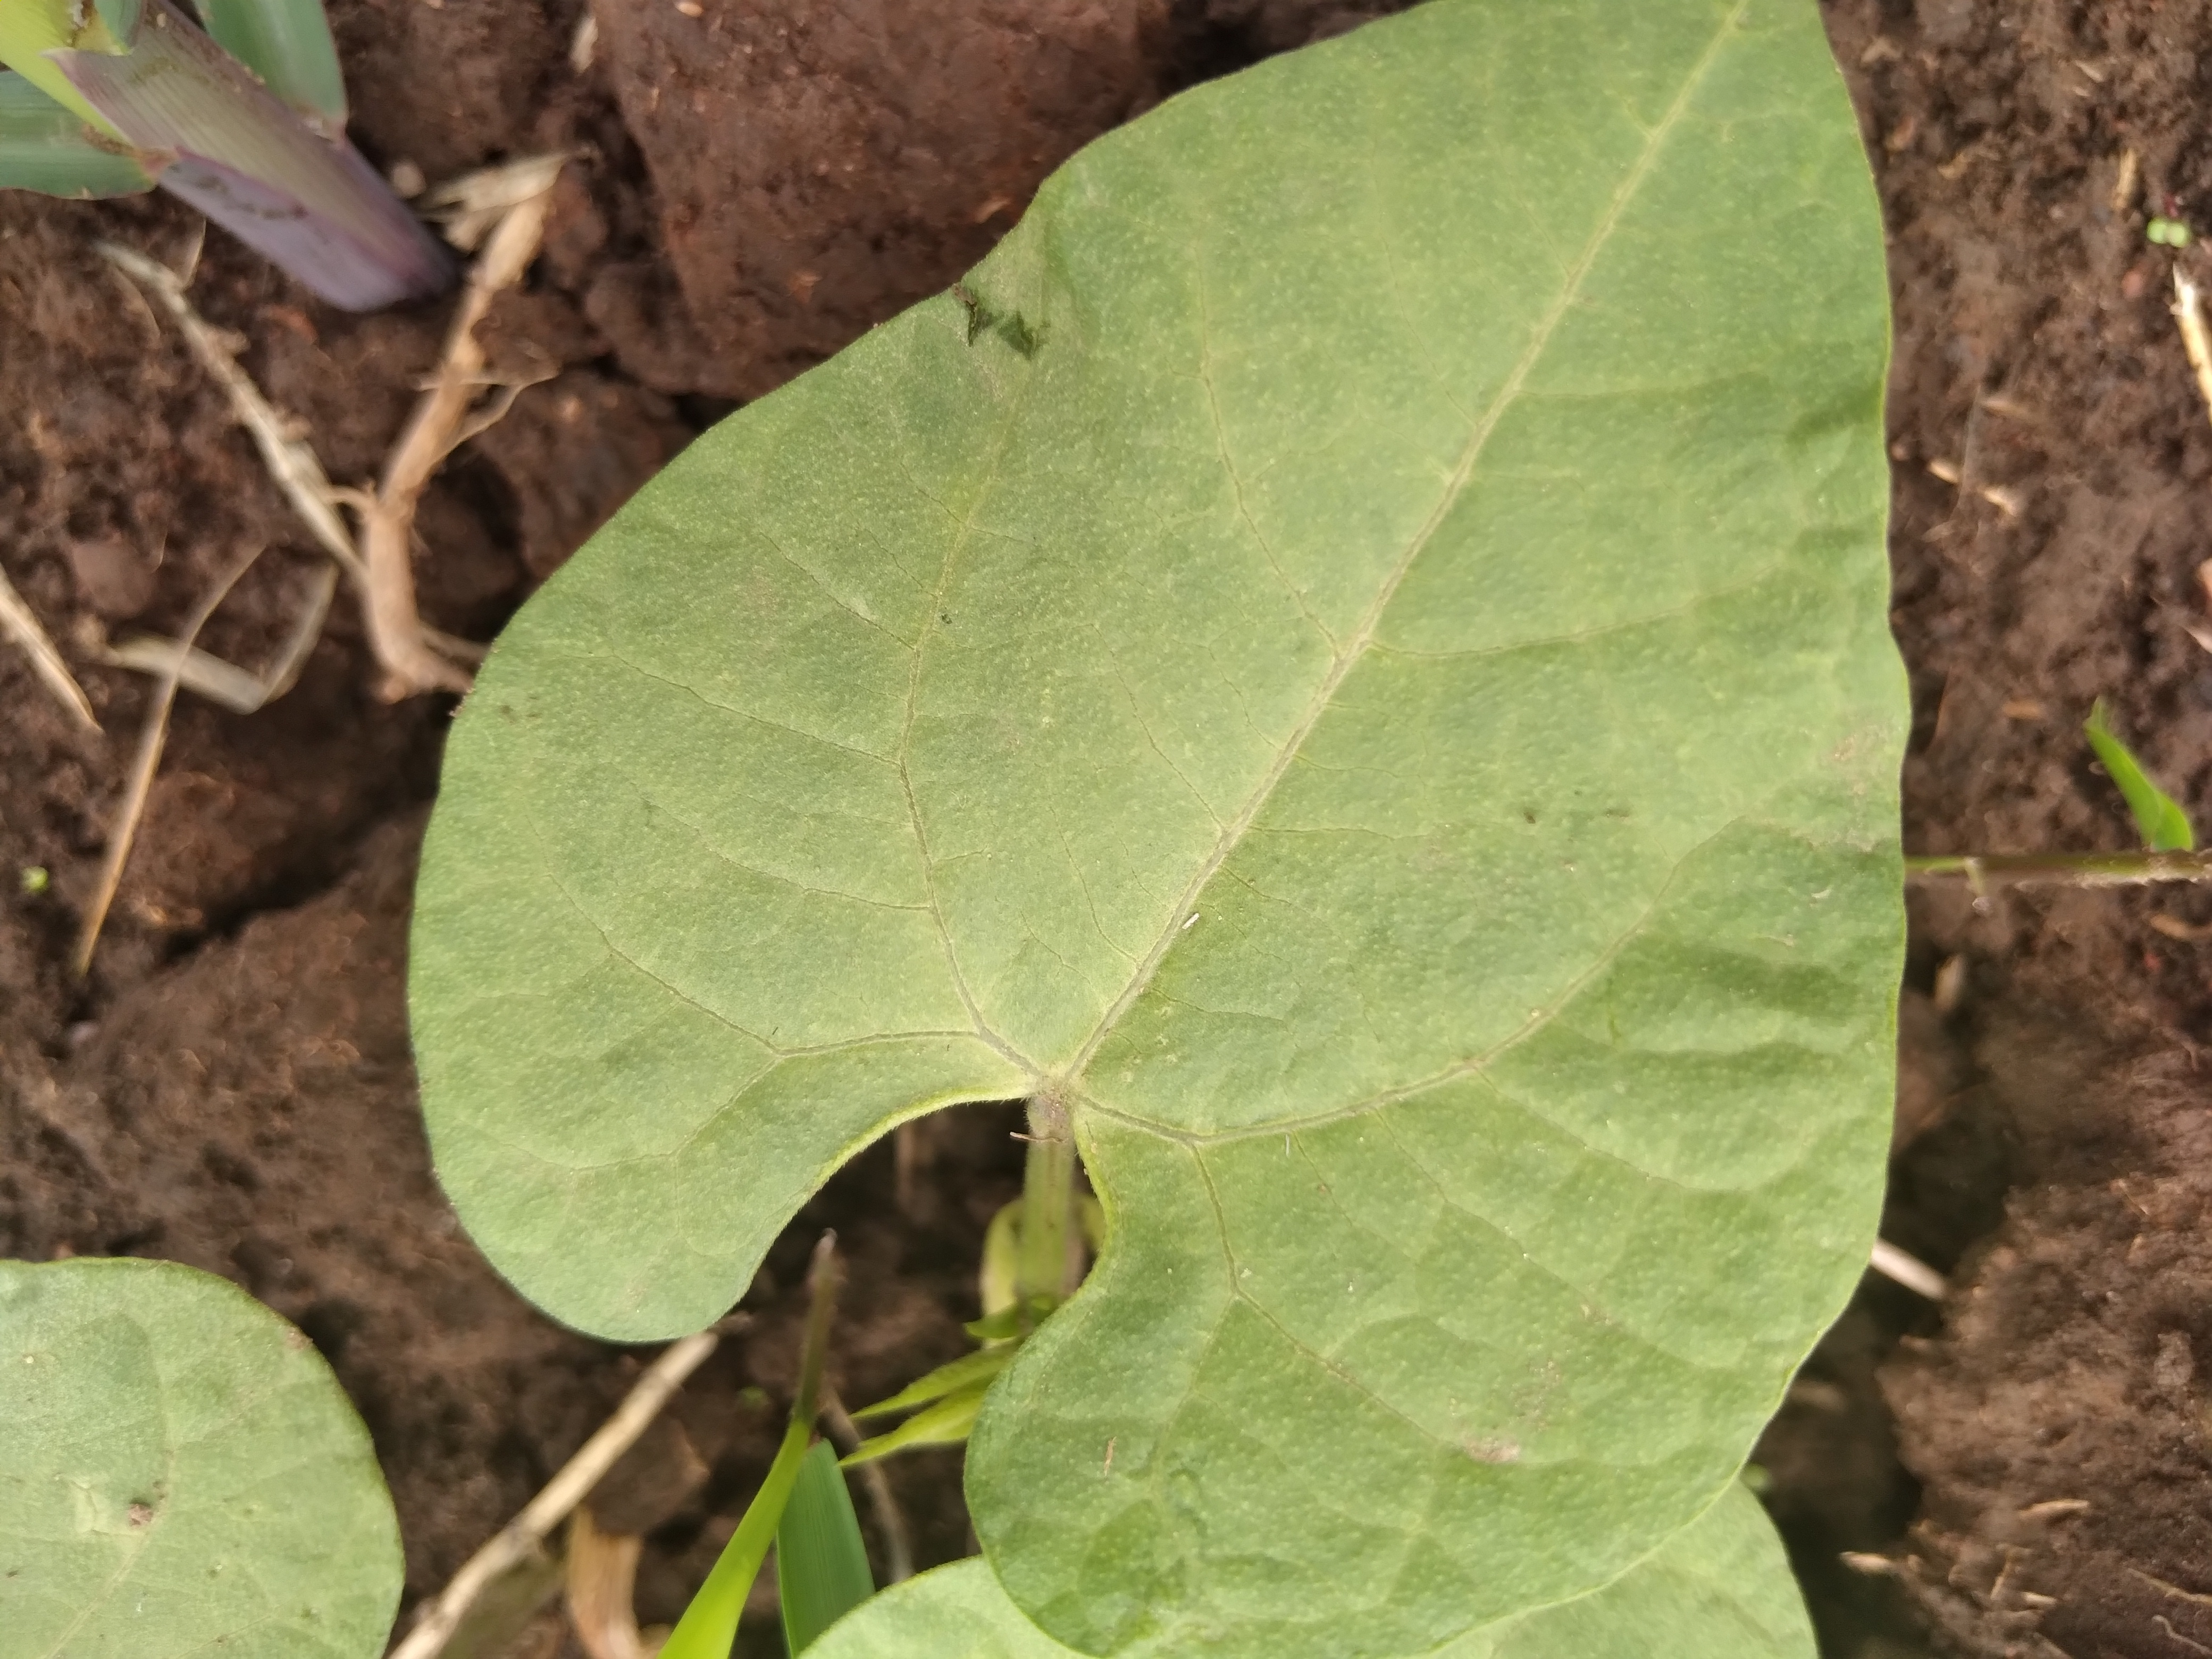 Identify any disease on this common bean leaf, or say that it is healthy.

healthy
